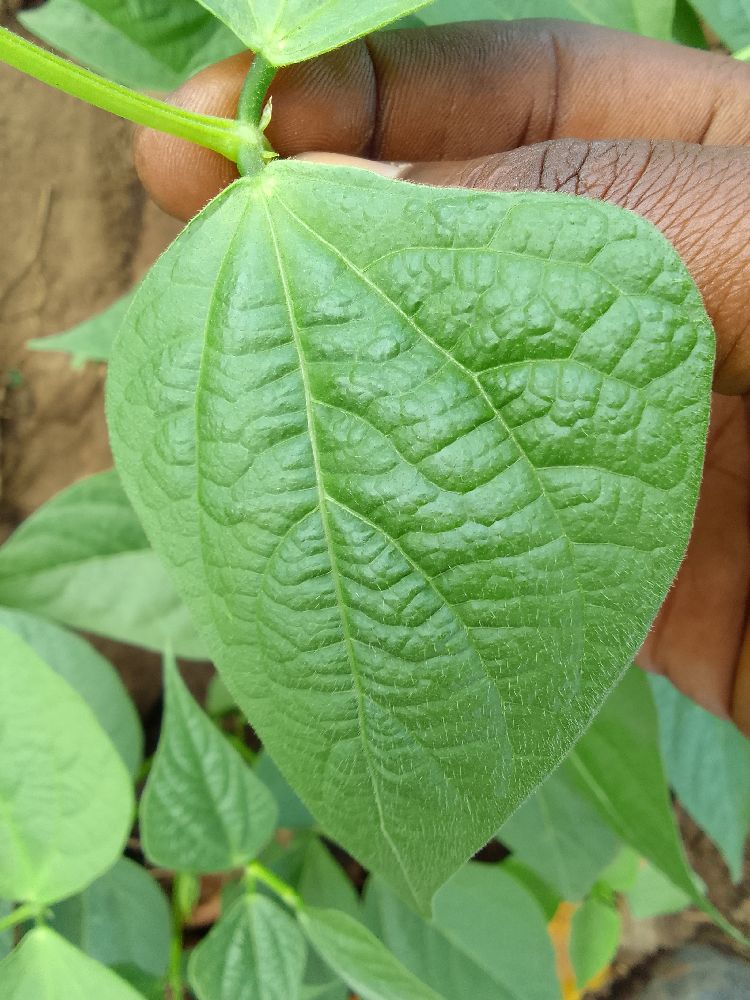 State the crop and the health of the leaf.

common bean, healthy
